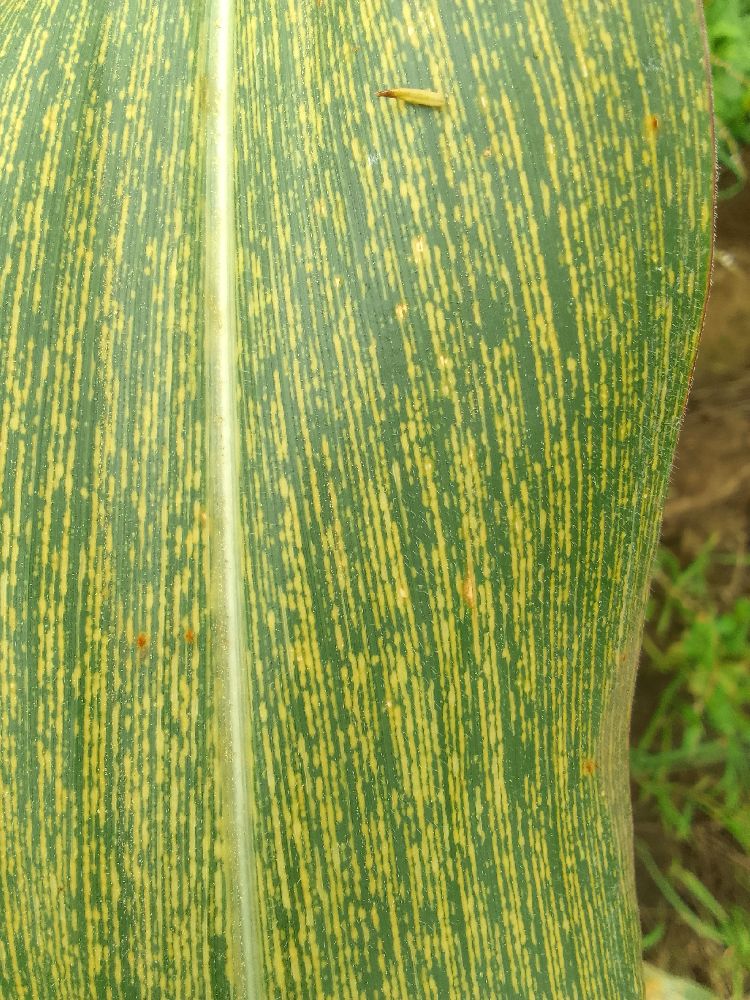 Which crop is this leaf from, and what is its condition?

maize, maize streak virus
